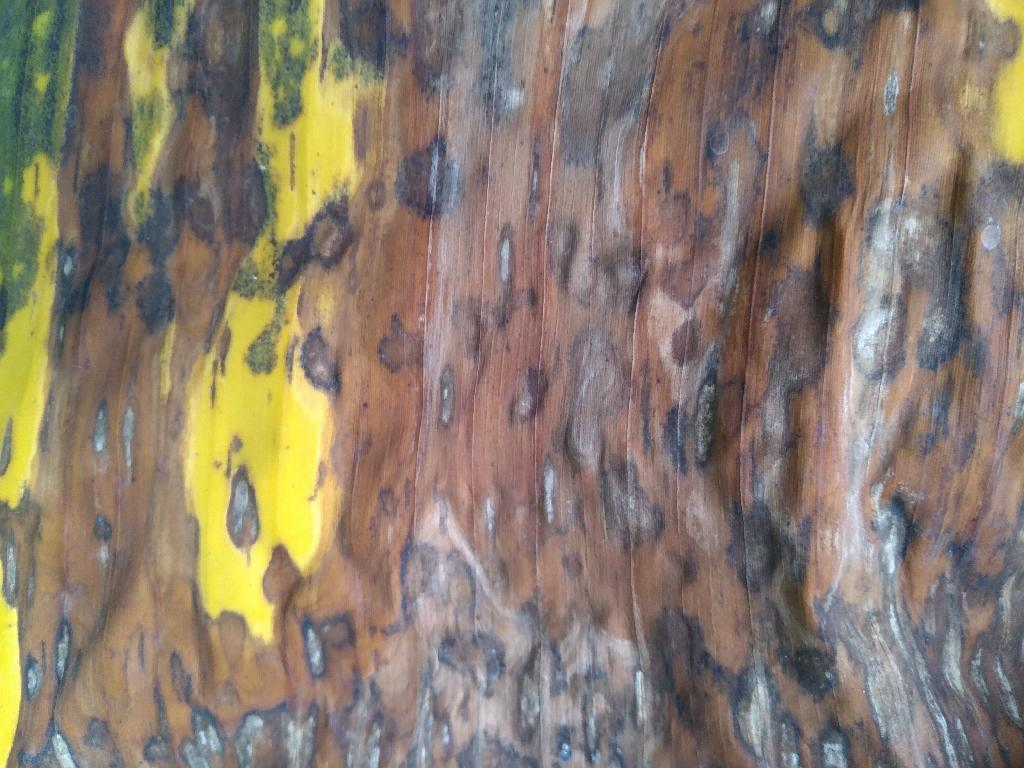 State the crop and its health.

banana, black sigatoka
